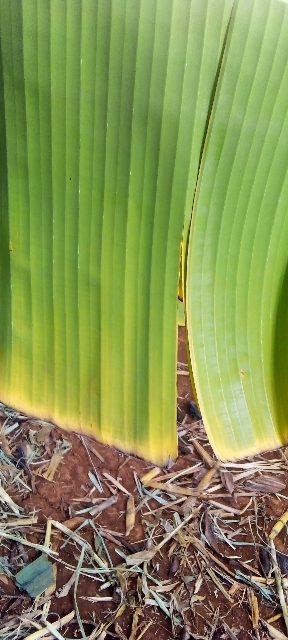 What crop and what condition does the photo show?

banana, fusarium wilt race 1
